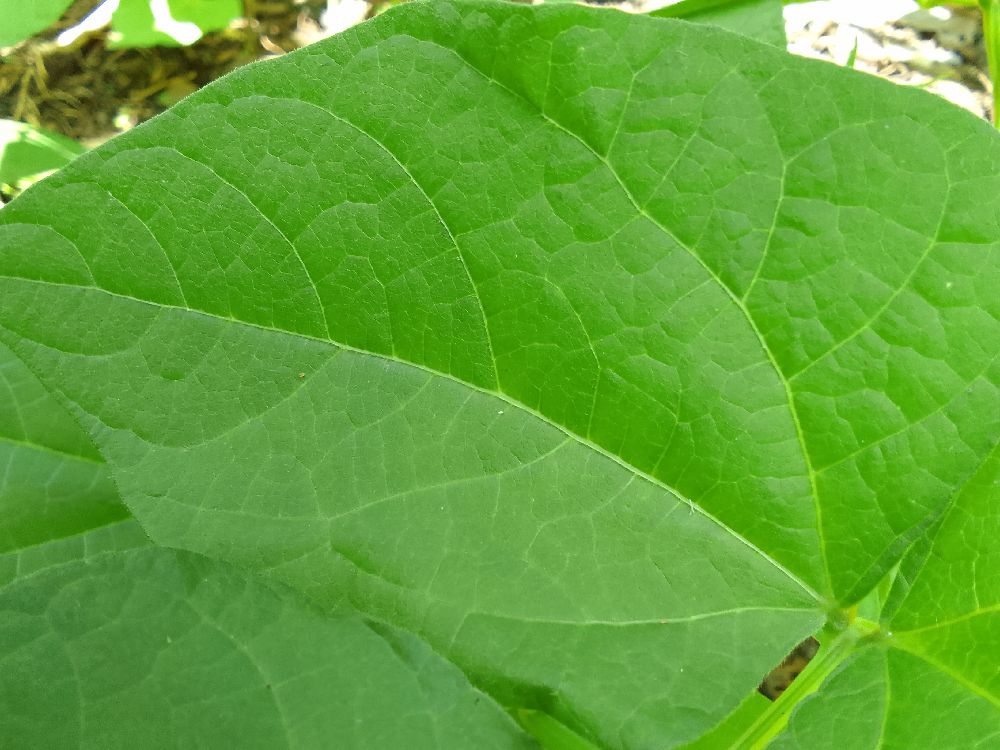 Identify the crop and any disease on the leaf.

common bean, healthy
